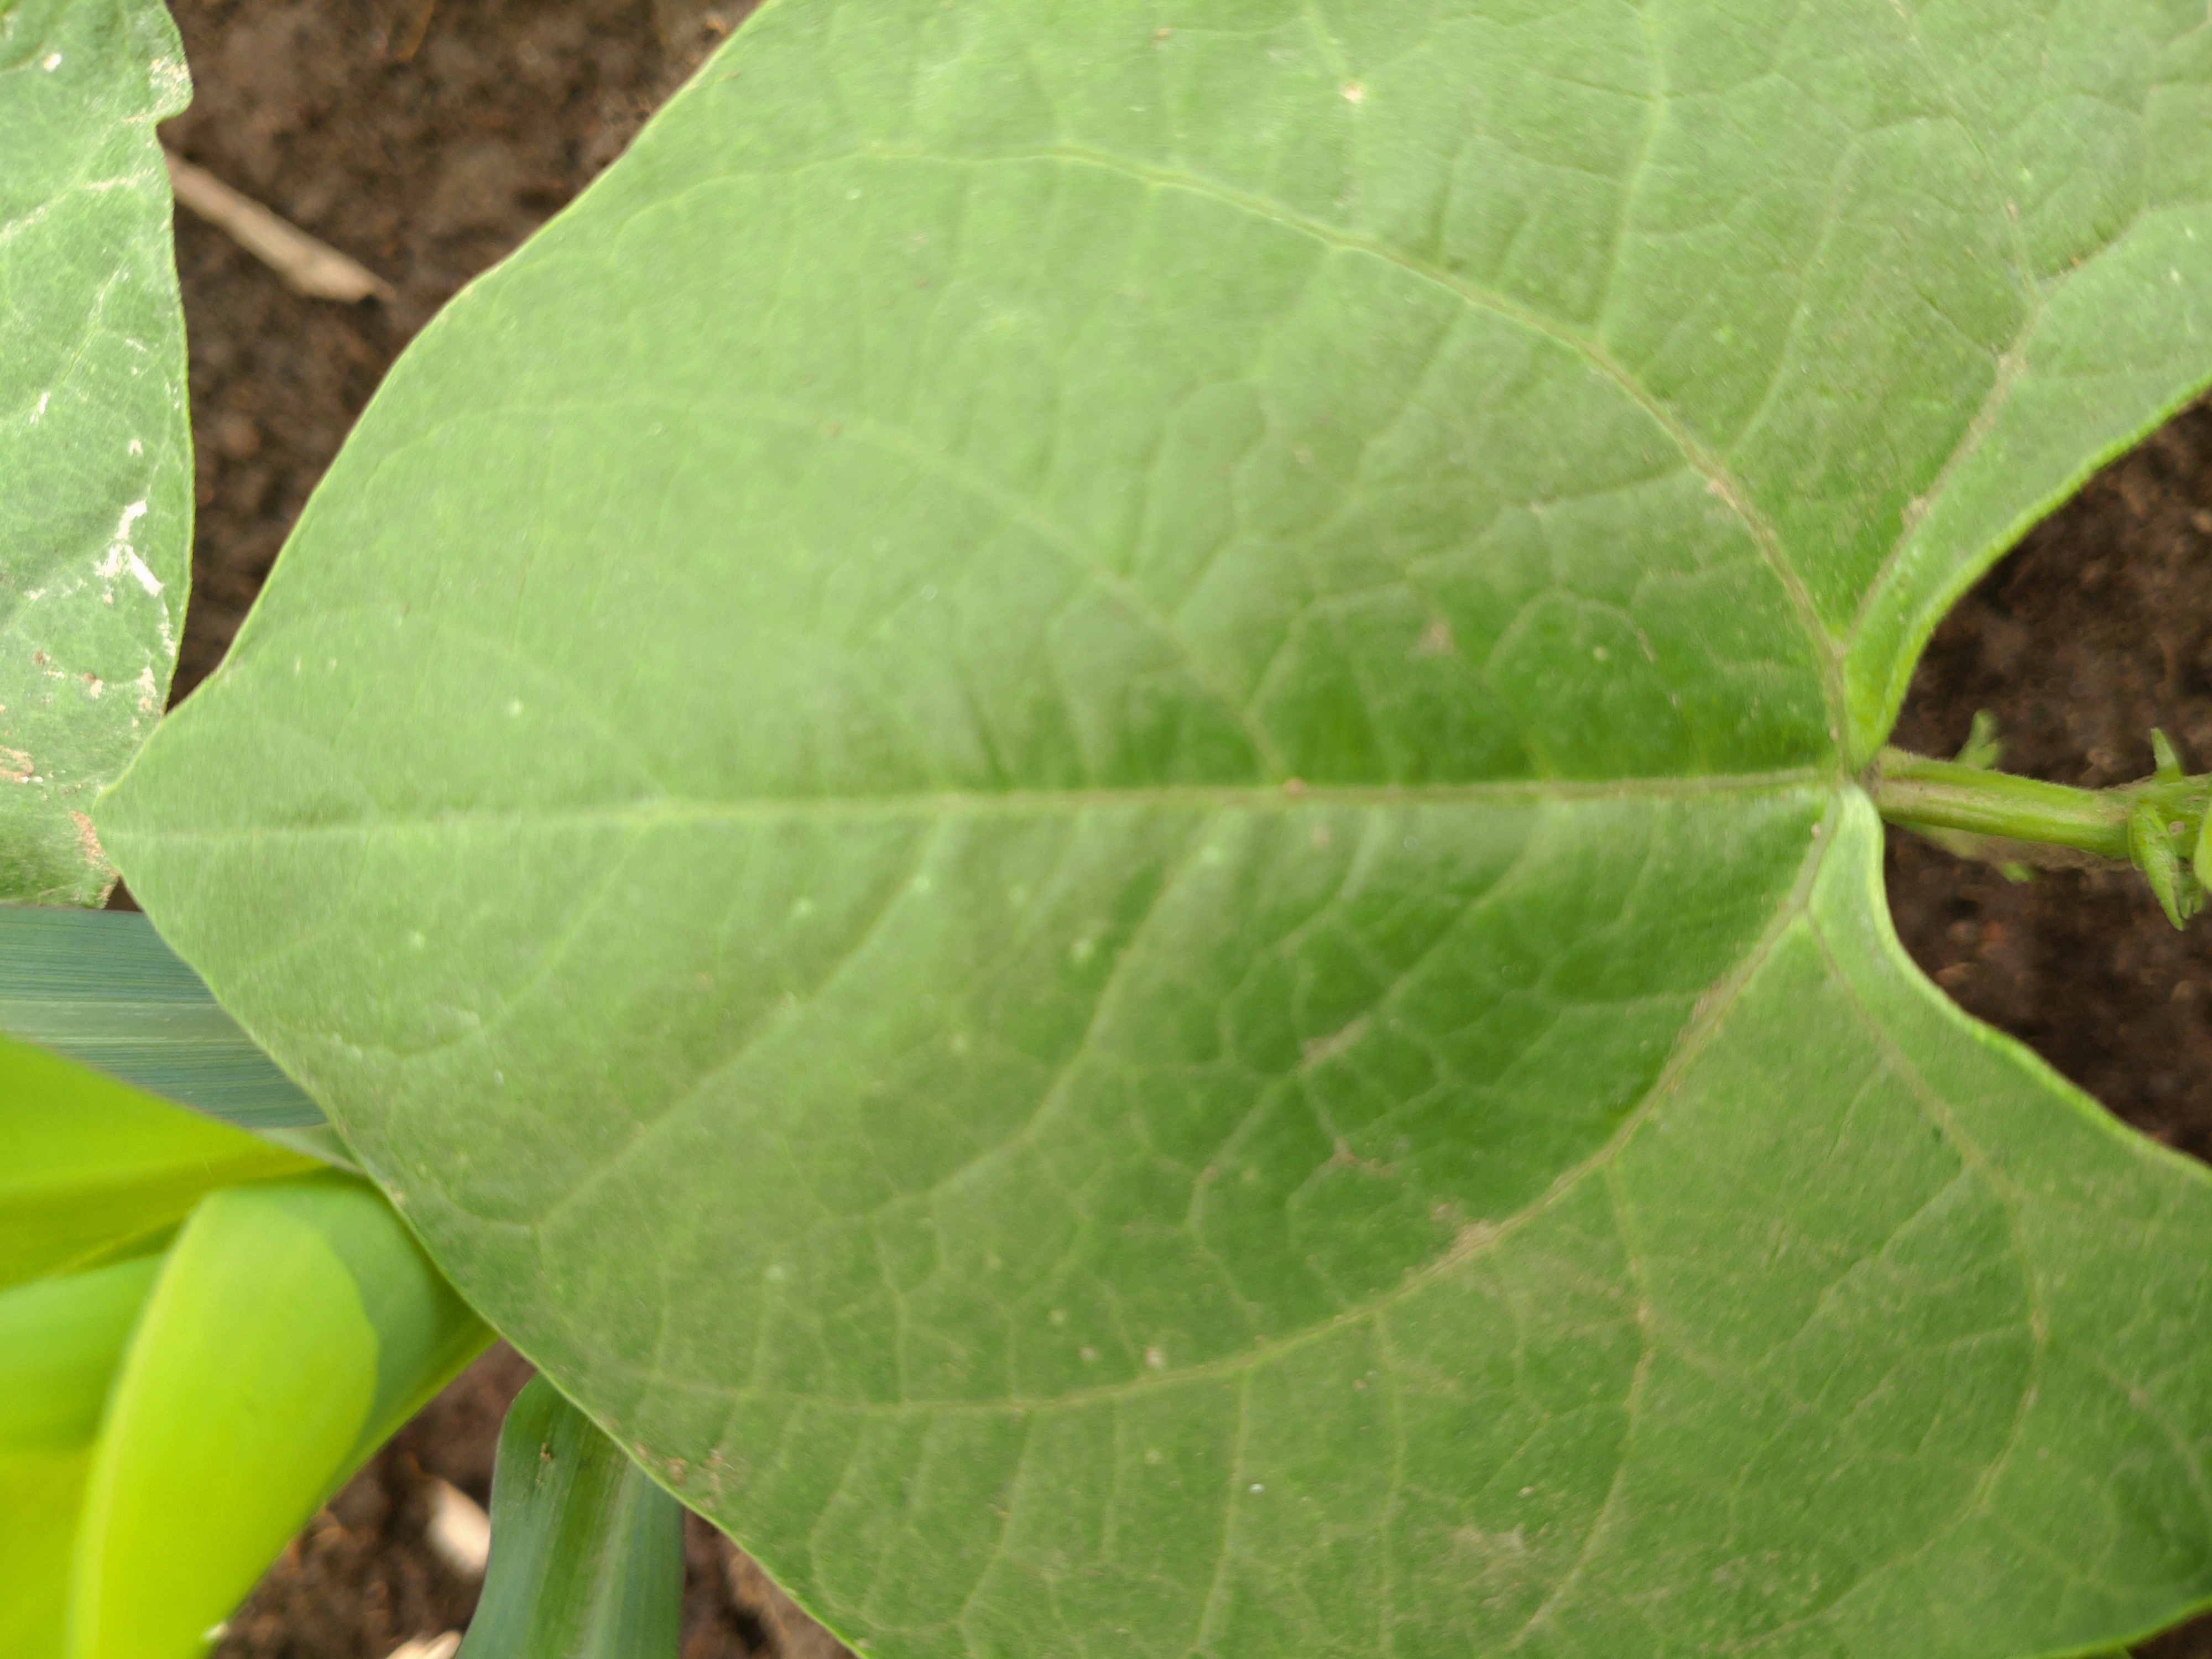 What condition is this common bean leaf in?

healthy
